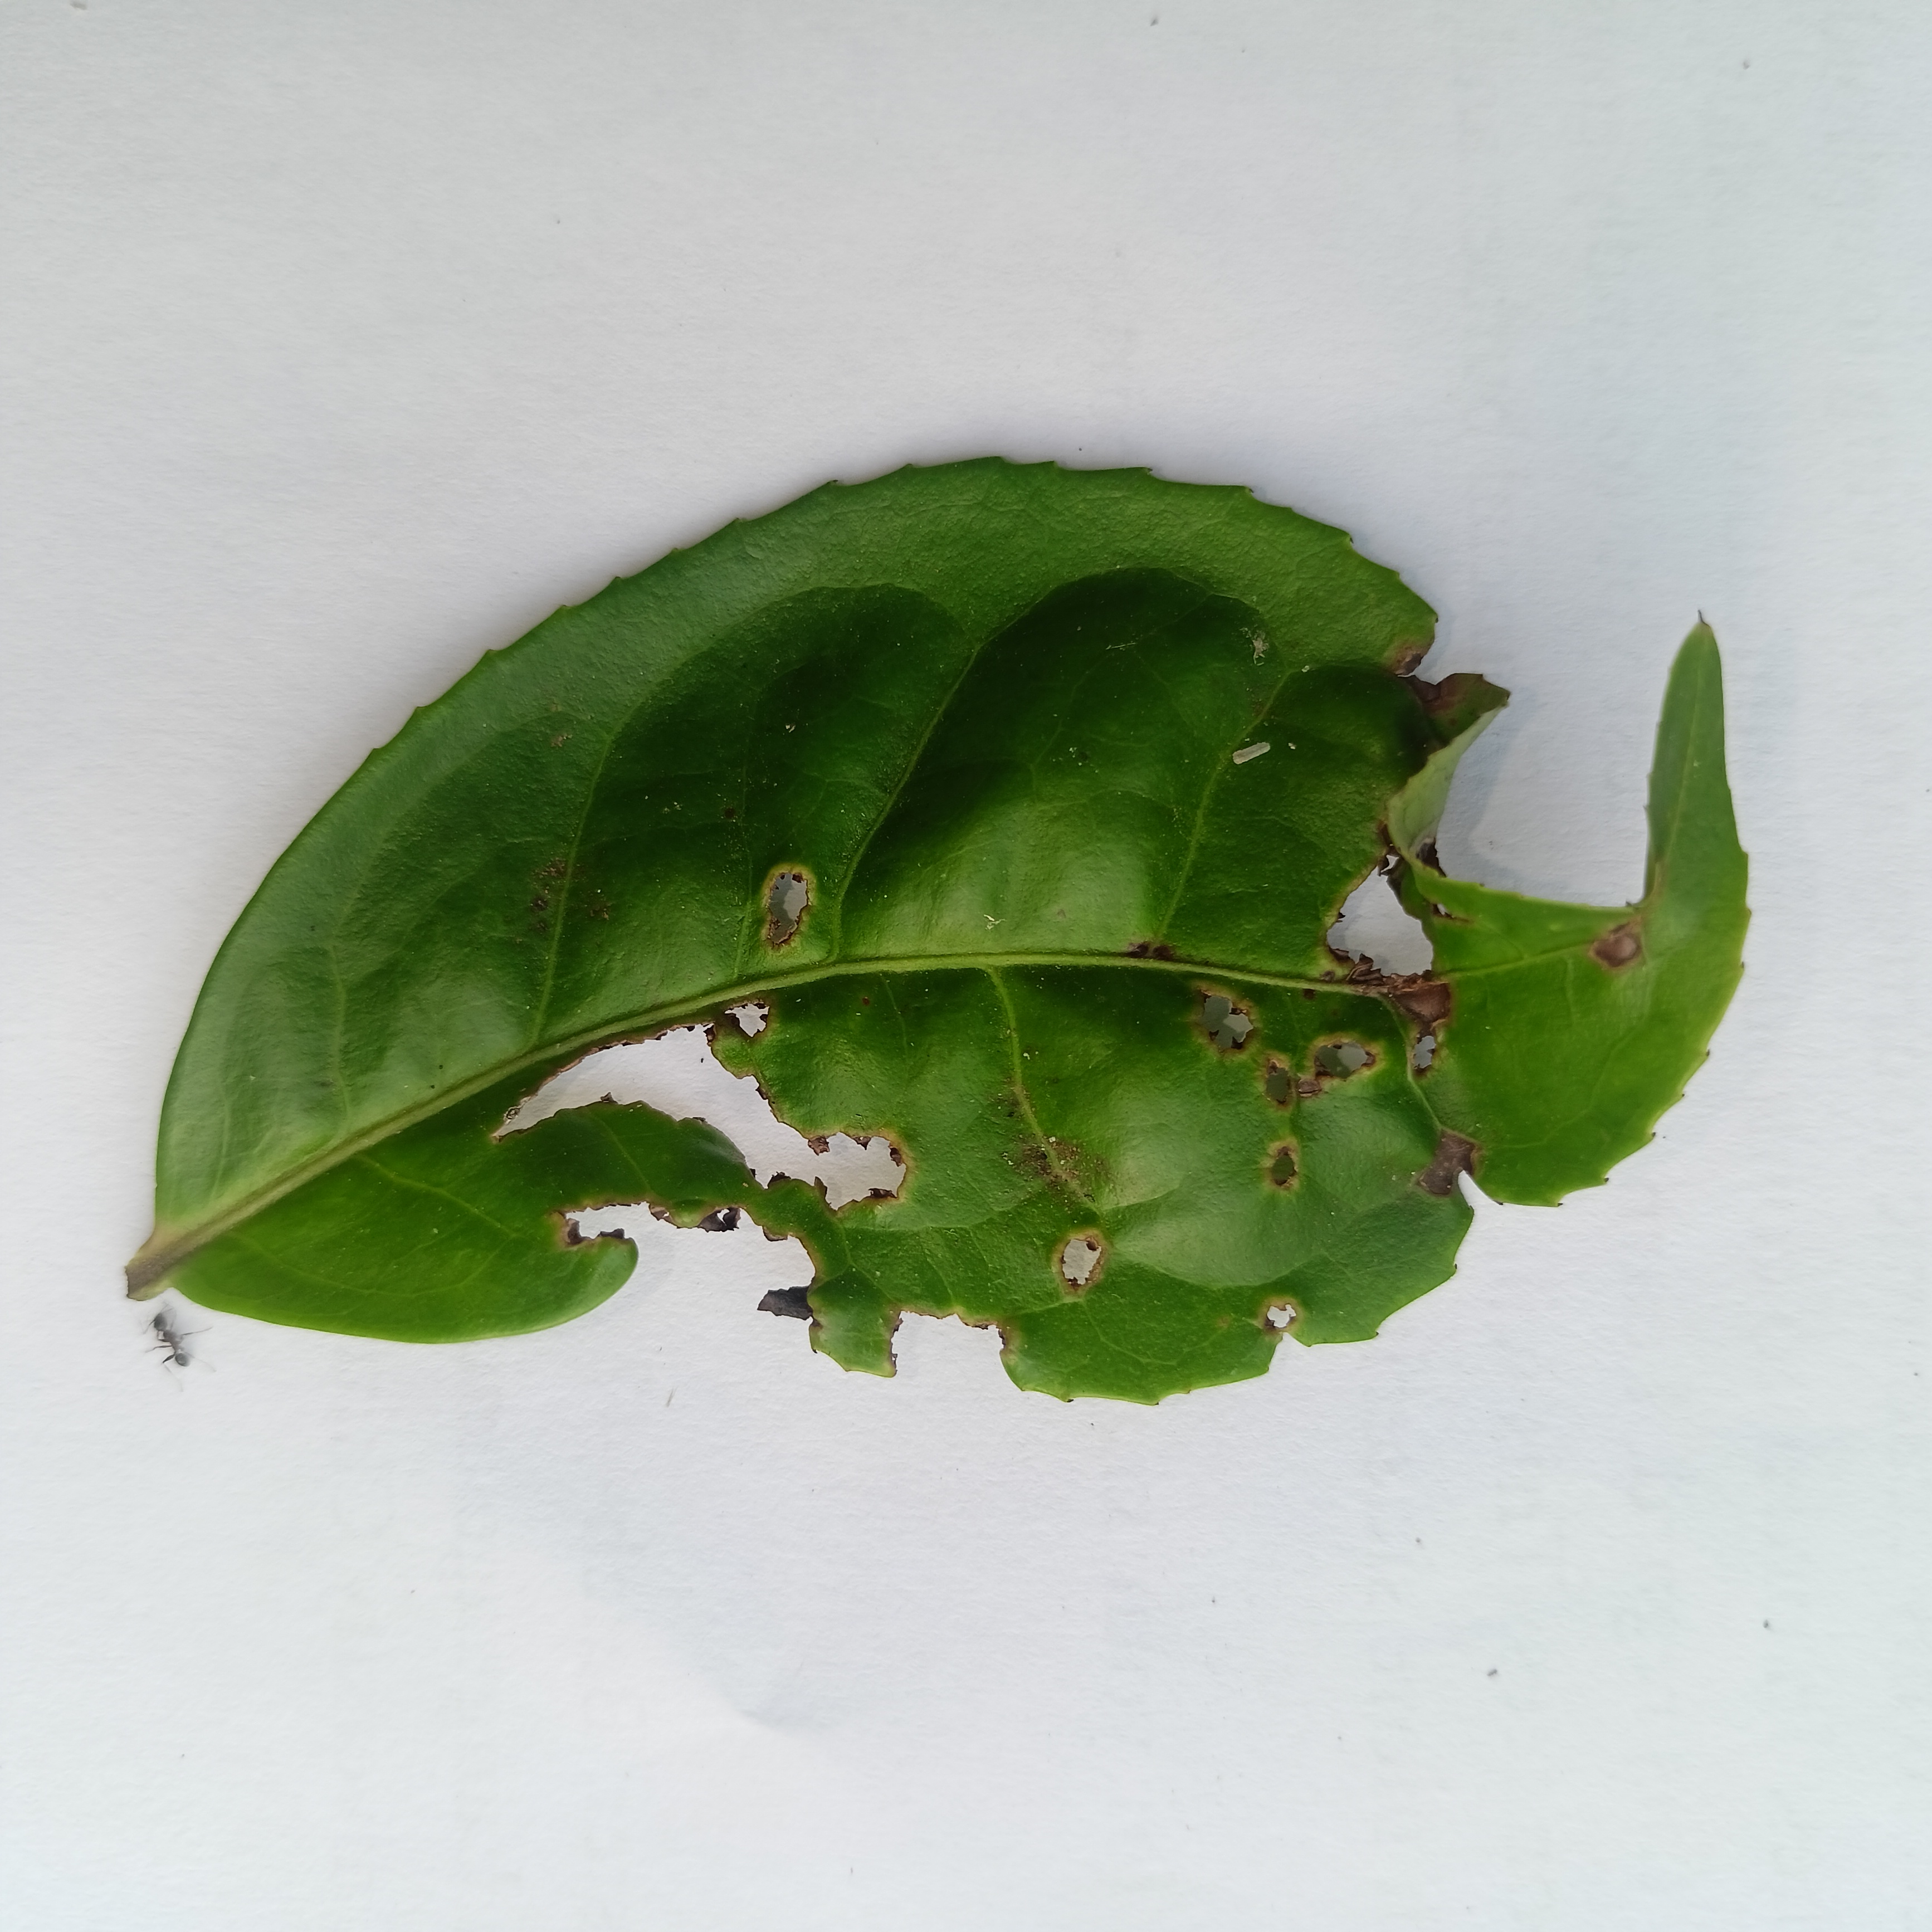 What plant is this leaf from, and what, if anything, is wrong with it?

tea, helopeltis
